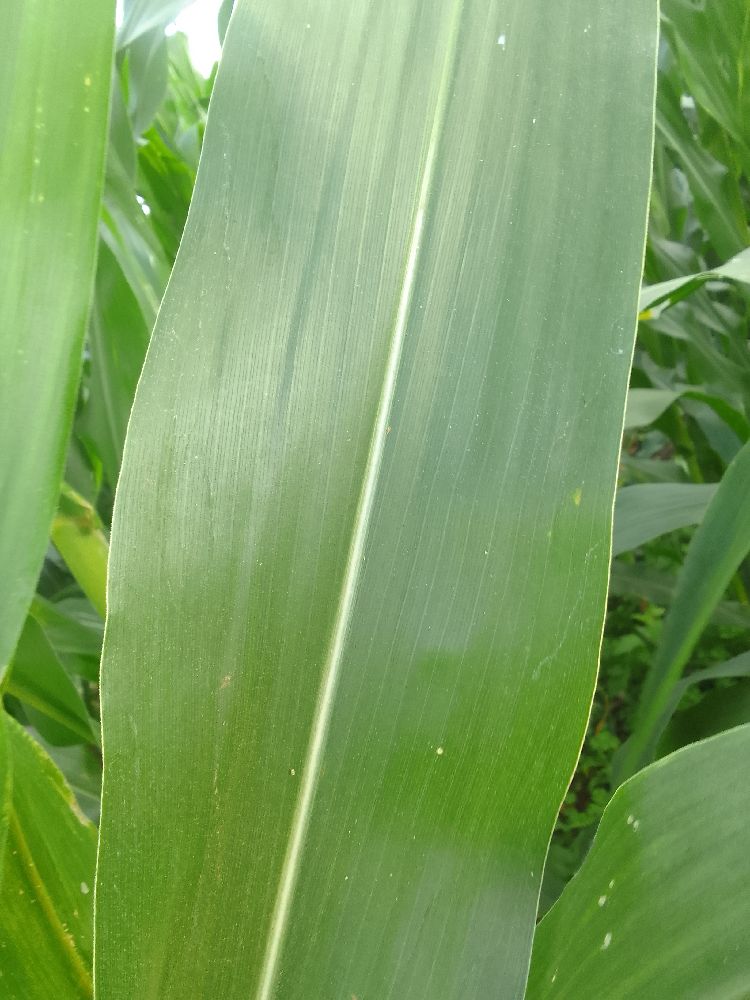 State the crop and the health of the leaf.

maize, healthy
